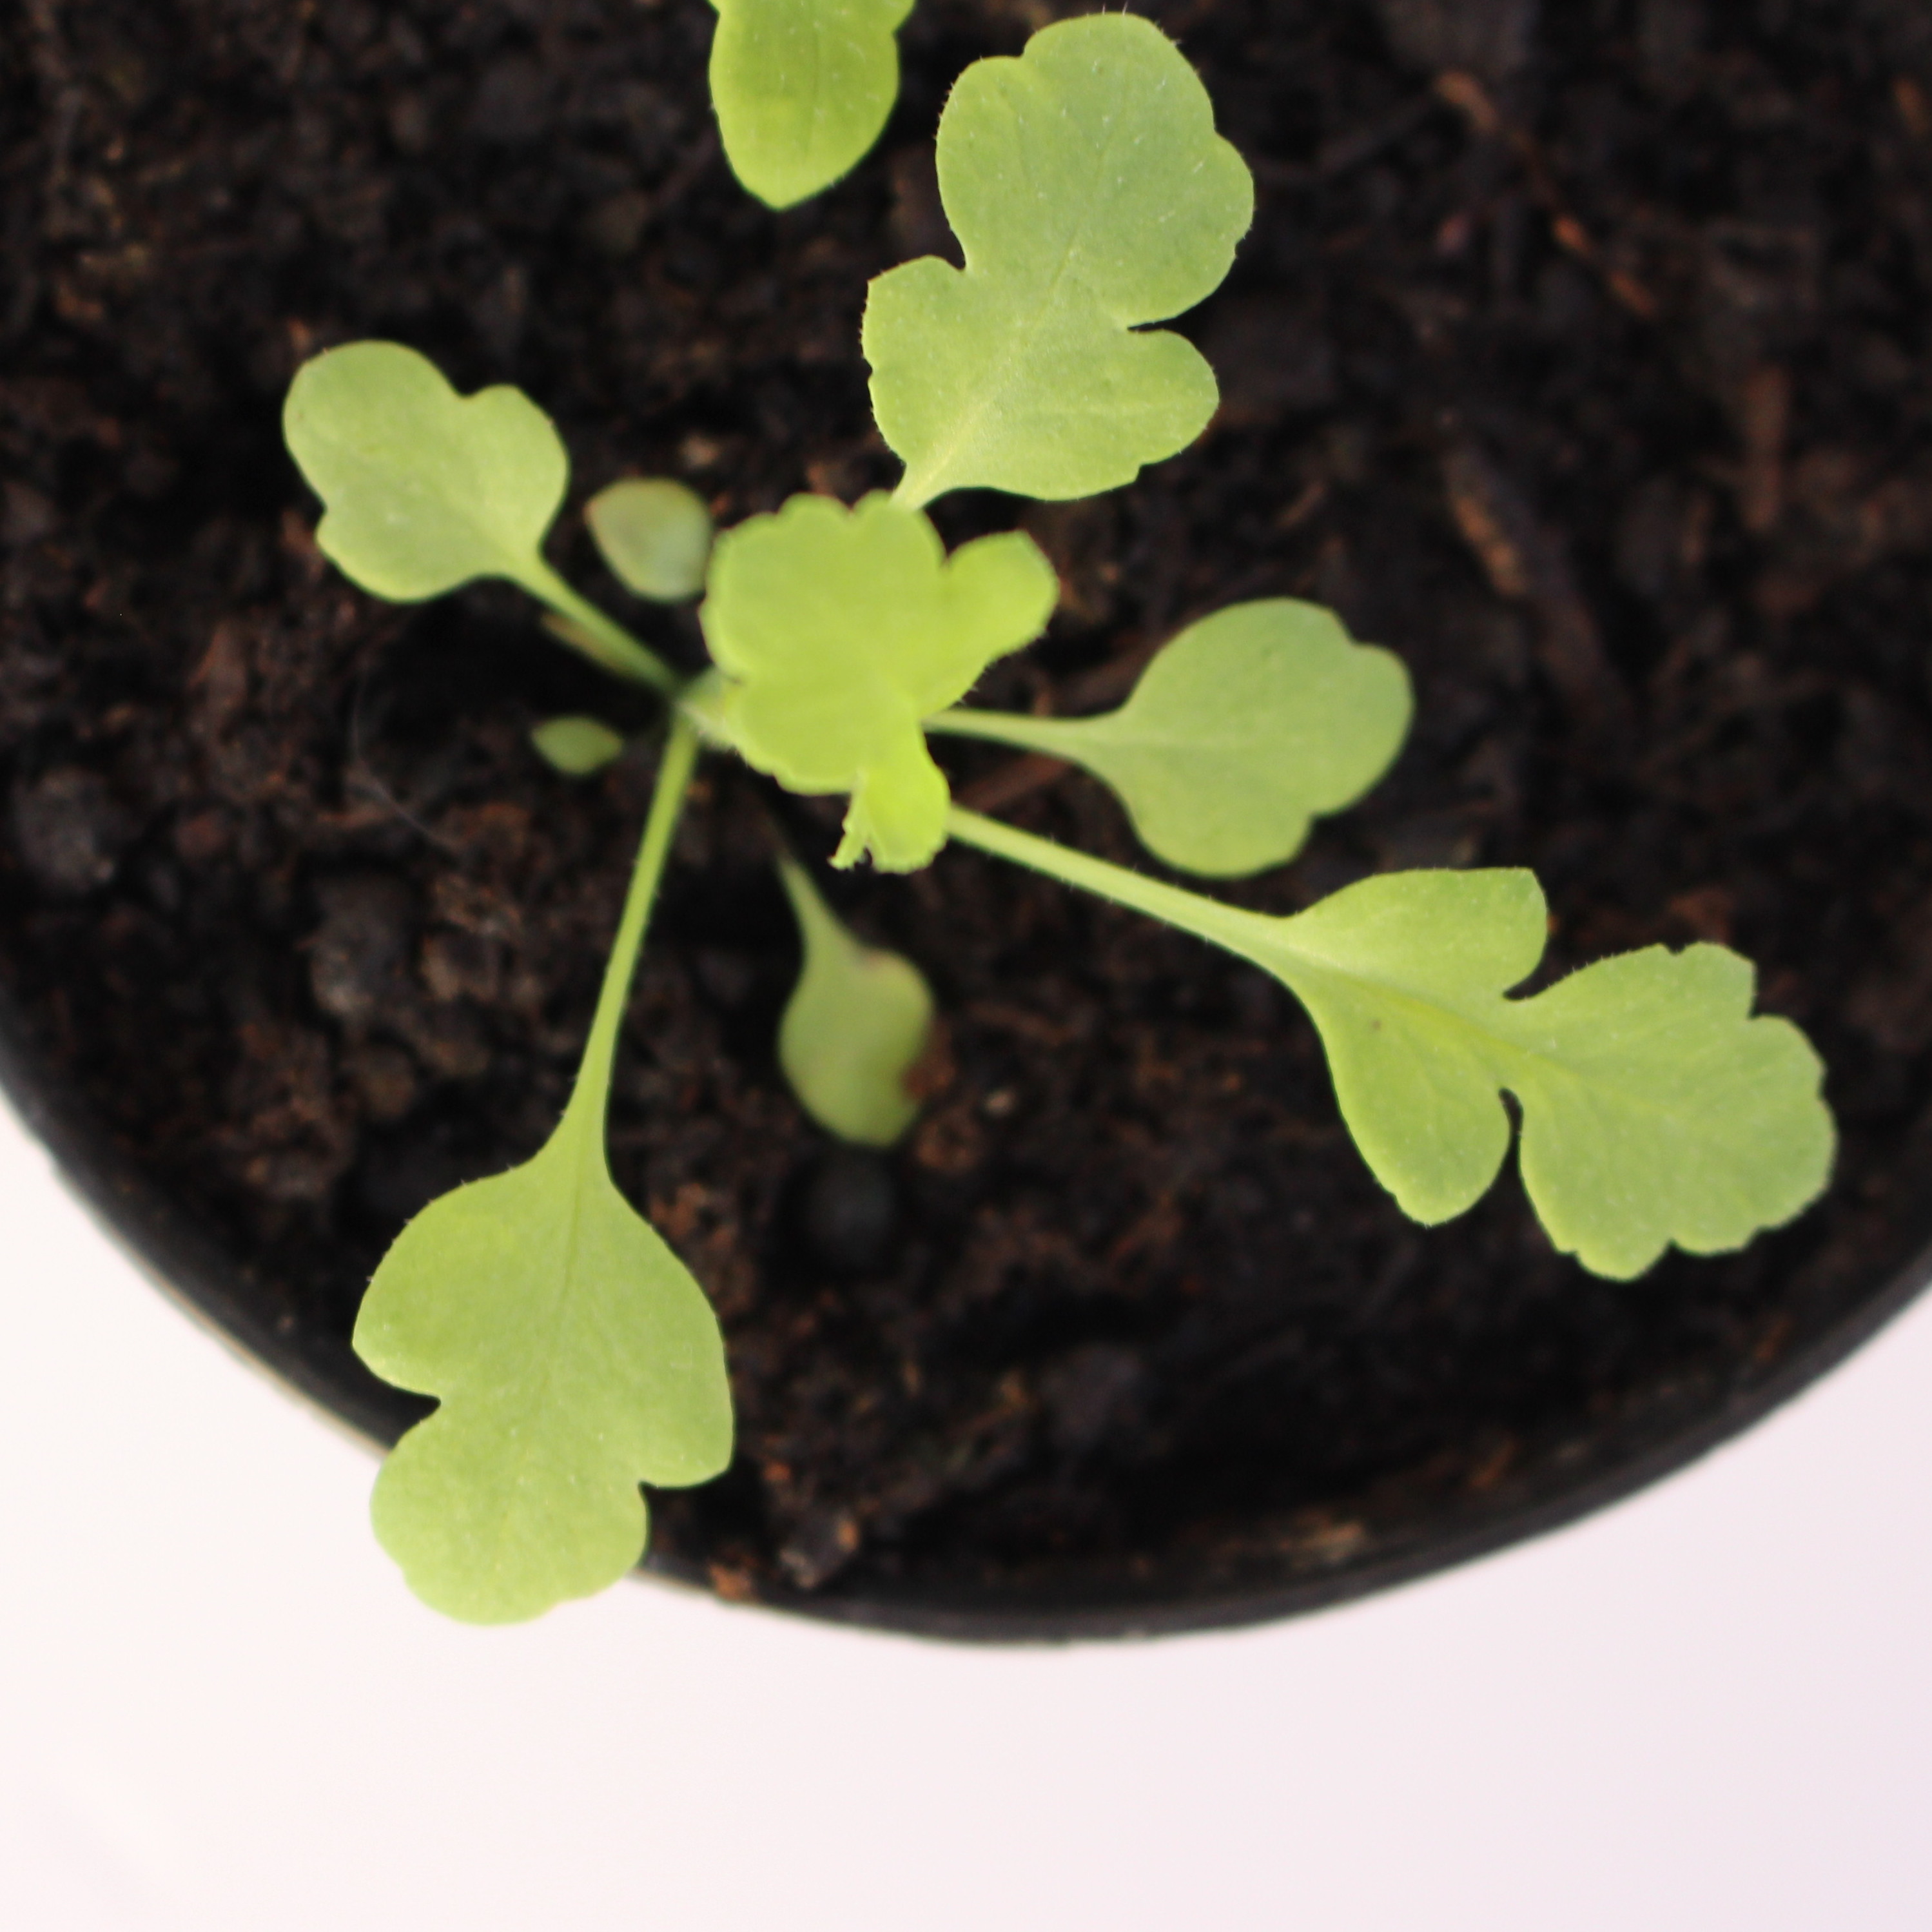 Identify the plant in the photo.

Papaver rhoeas
